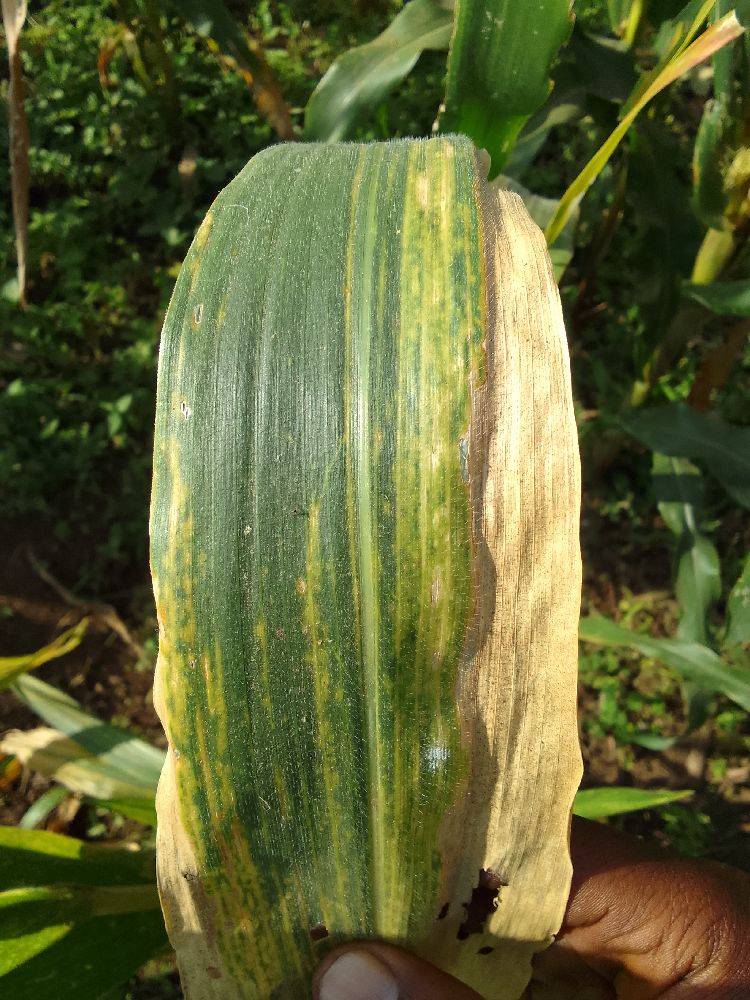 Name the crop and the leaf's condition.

maize, maize lethal necrosis
